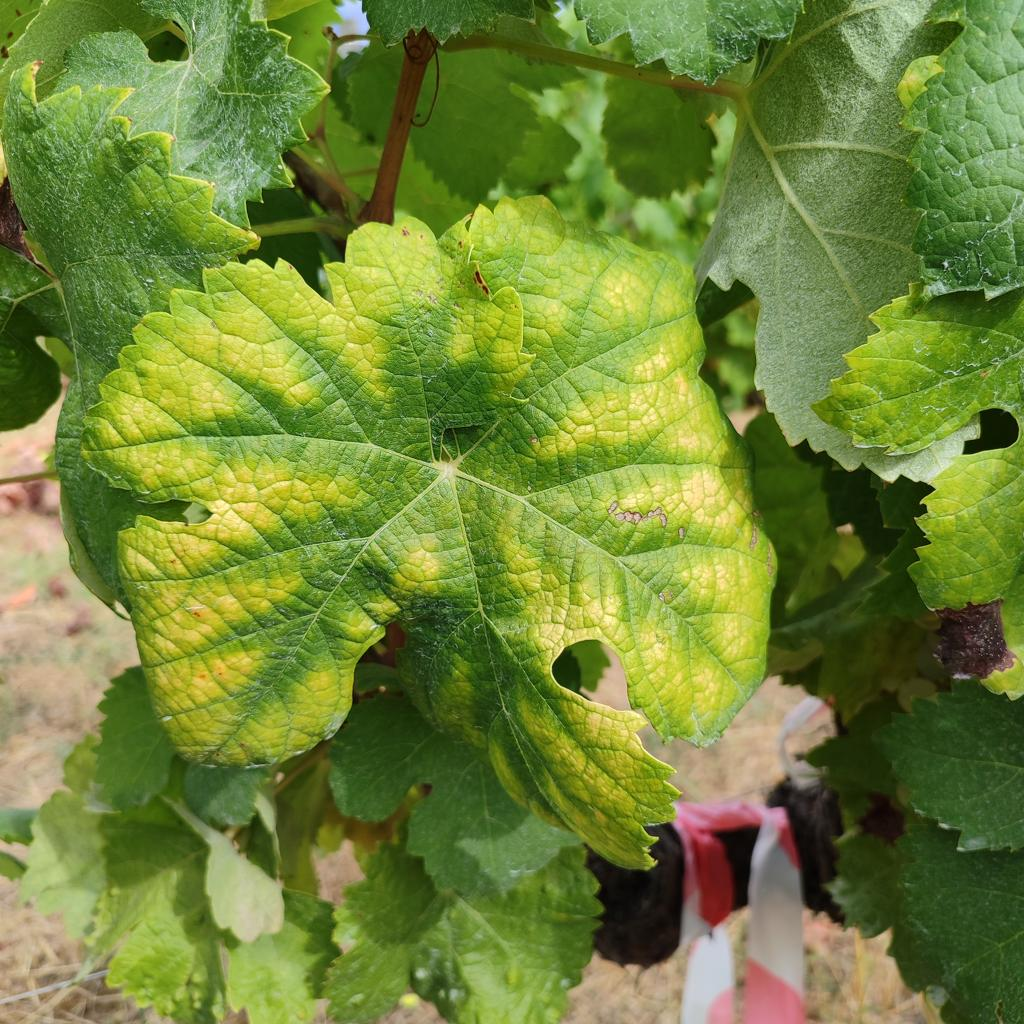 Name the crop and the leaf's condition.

grapevine, esca complex
